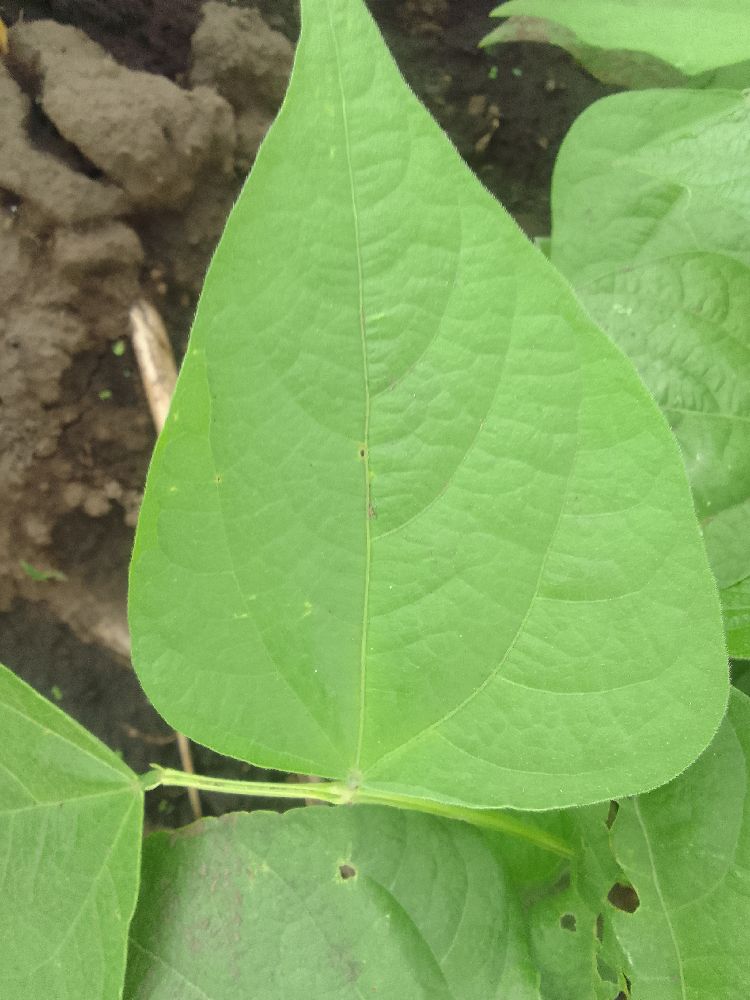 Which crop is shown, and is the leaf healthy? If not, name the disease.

common bean, healthy
